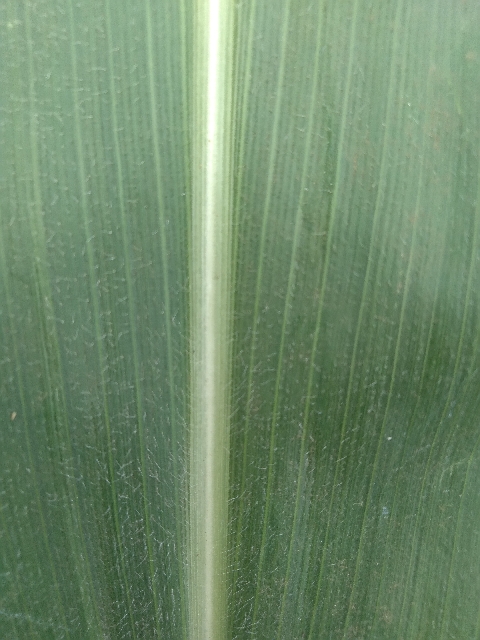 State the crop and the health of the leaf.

maize, healthy
